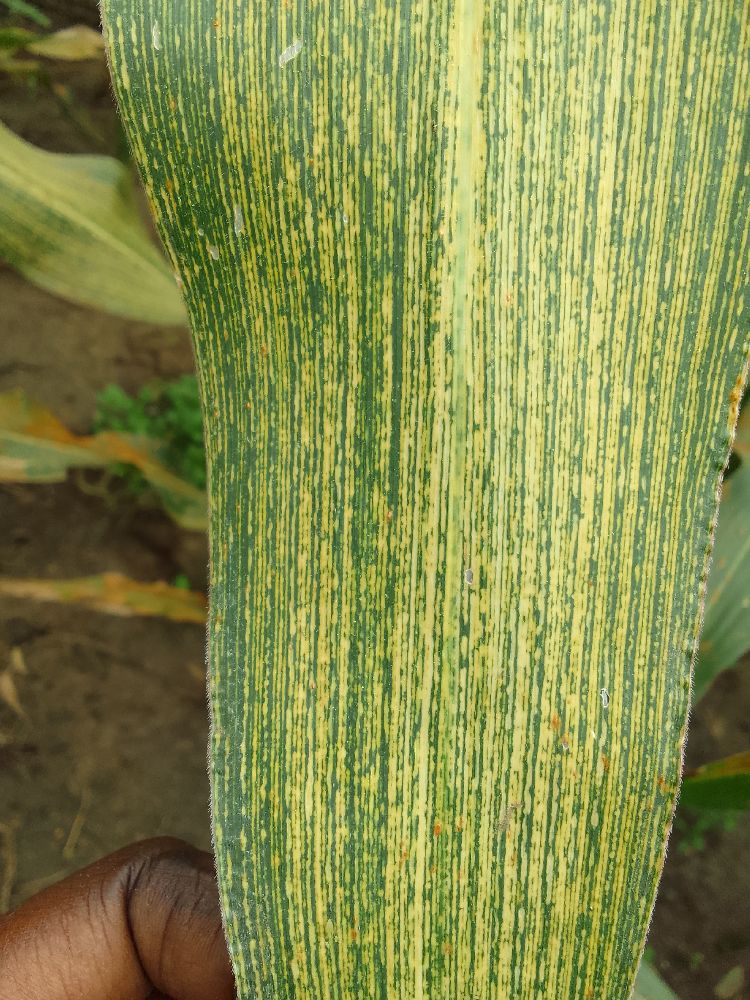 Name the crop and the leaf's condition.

maize, maize streak virus
